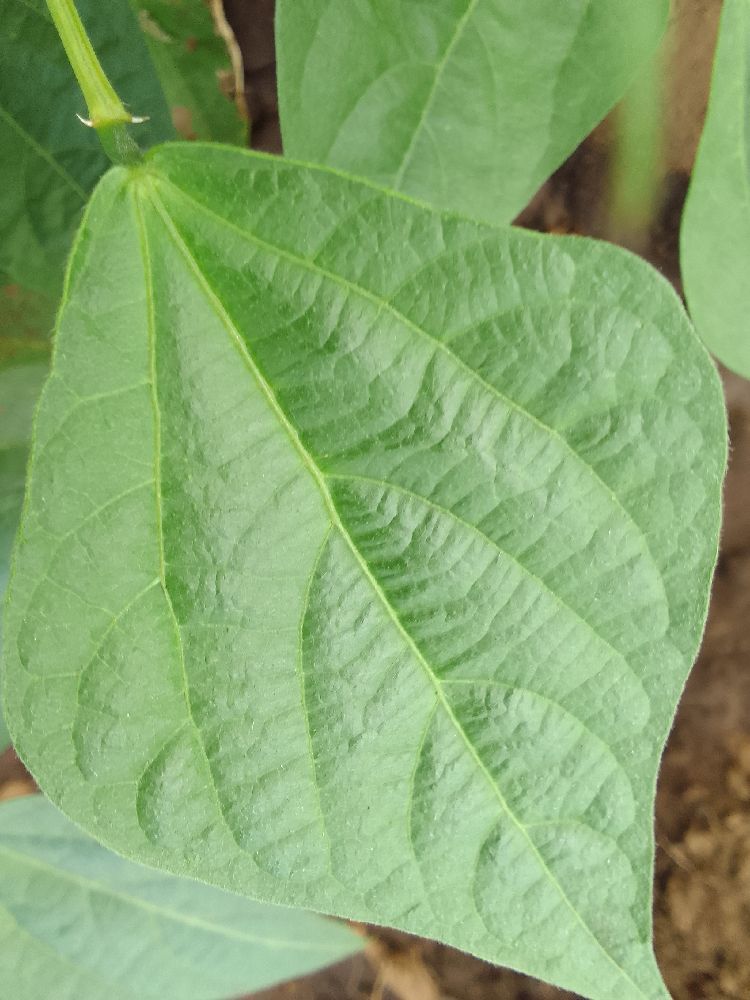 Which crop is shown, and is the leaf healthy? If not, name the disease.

common bean, healthy
